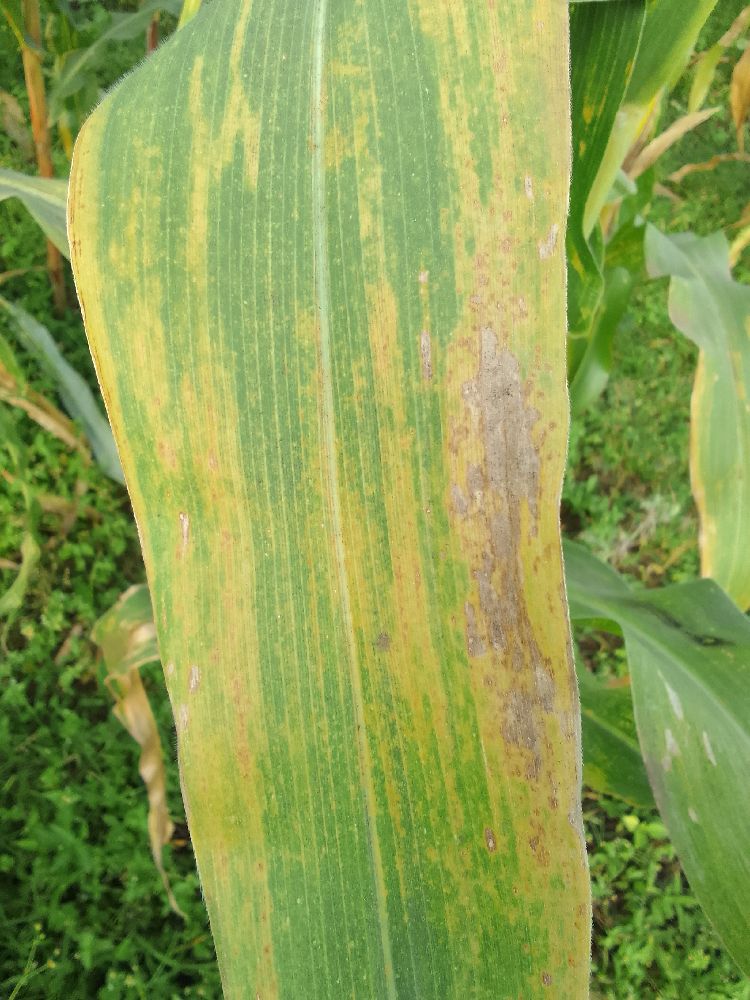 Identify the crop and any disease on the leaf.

maize, maize lethal necrosis
